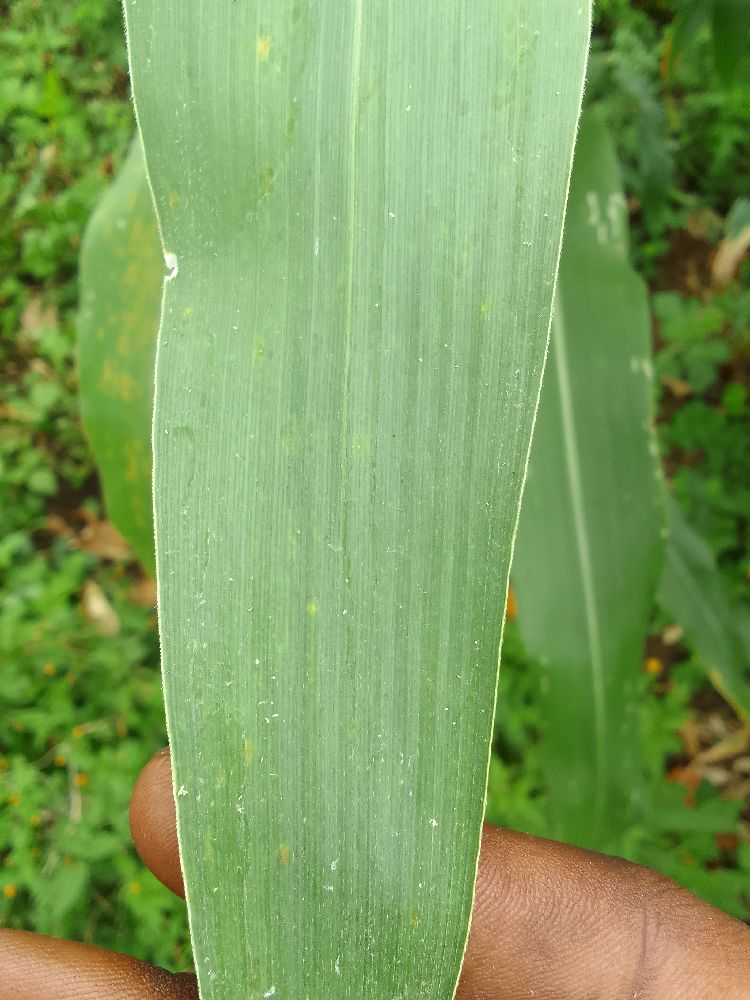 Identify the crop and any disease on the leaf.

maize, healthy
